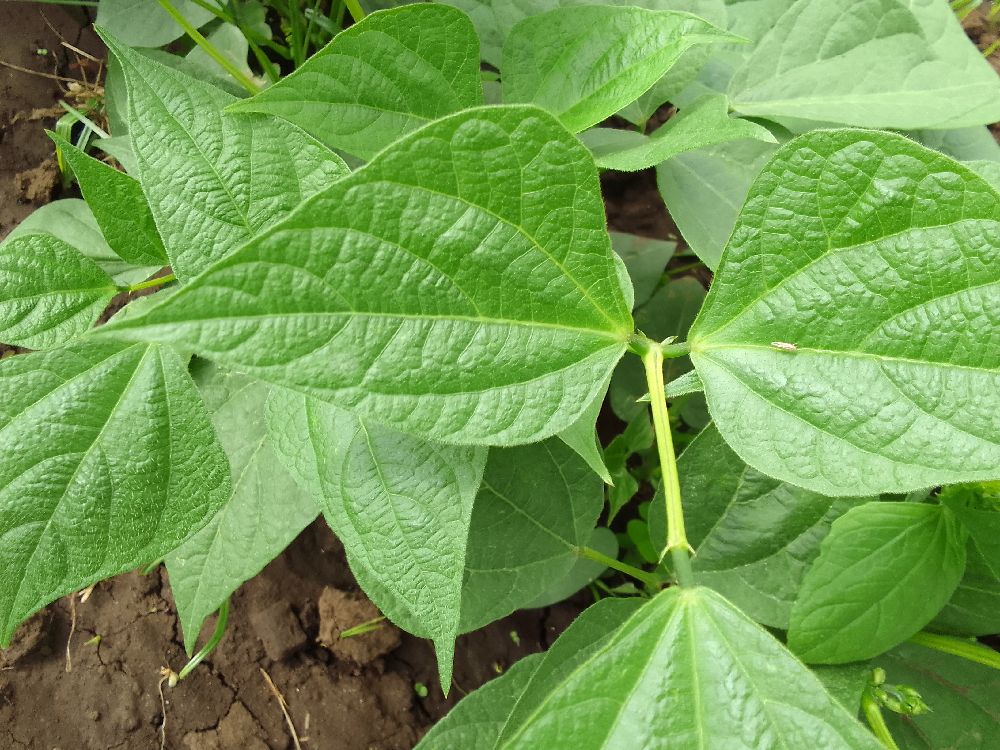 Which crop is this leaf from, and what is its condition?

common bean, healthy
